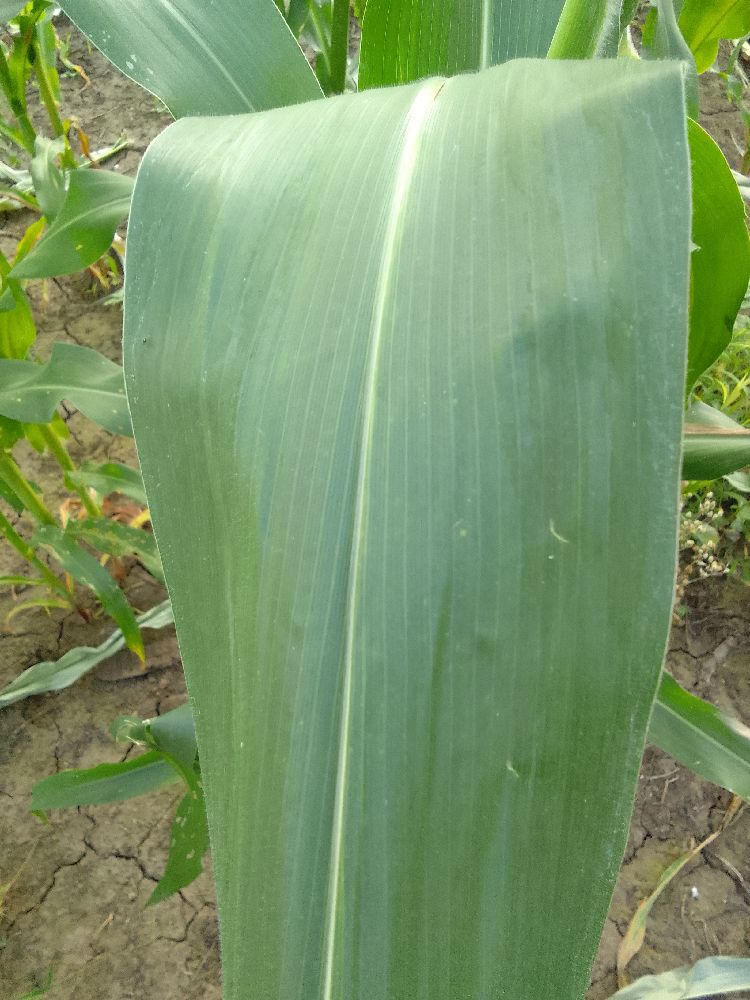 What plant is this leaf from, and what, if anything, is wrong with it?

maize, healthy
